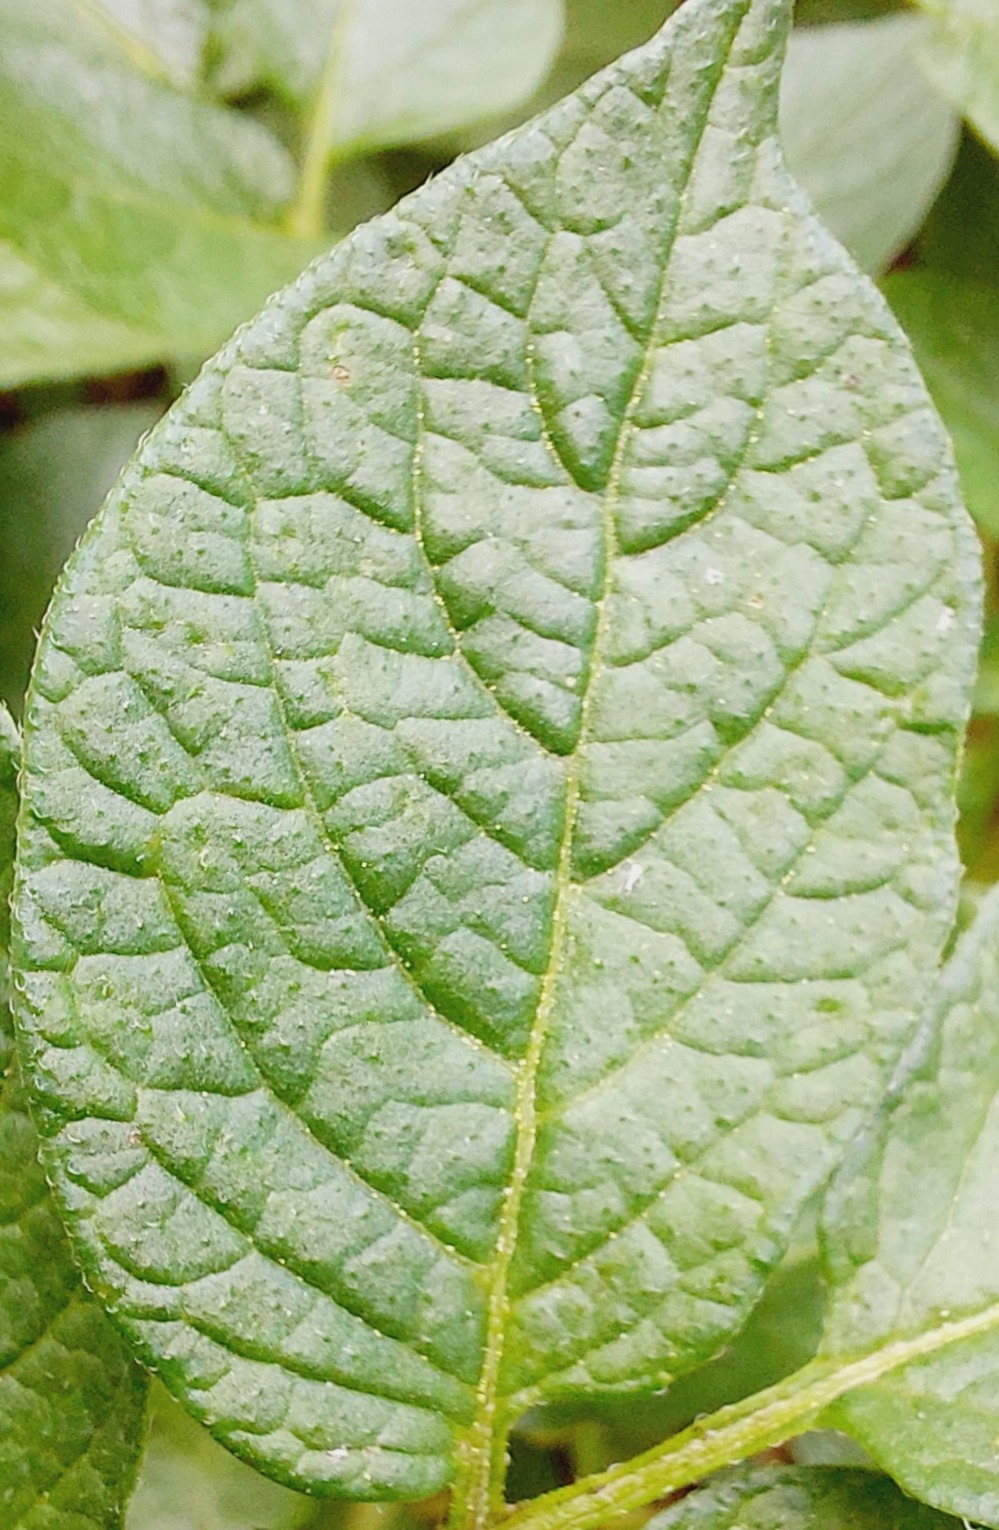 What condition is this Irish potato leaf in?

healthy
